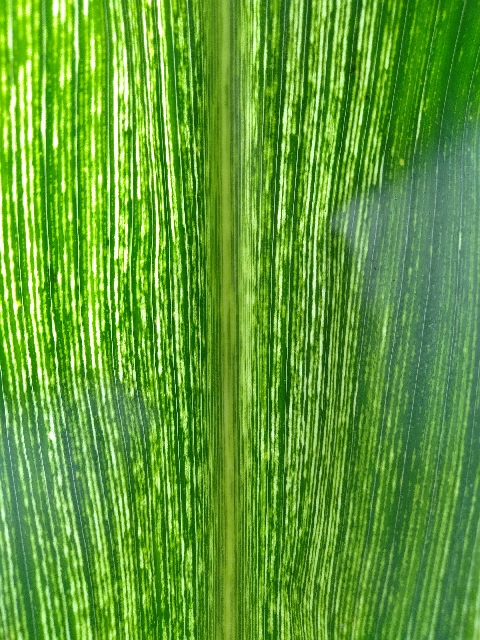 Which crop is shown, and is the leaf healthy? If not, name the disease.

maize, maize streak virus
